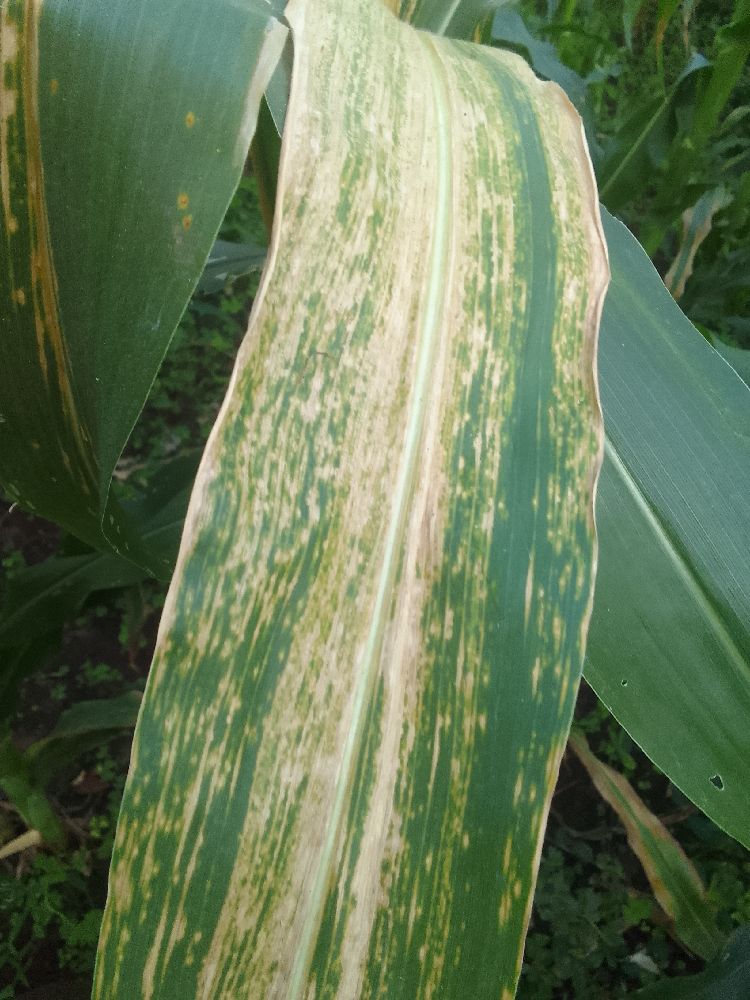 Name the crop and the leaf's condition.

maize, maize lethal necrosis
